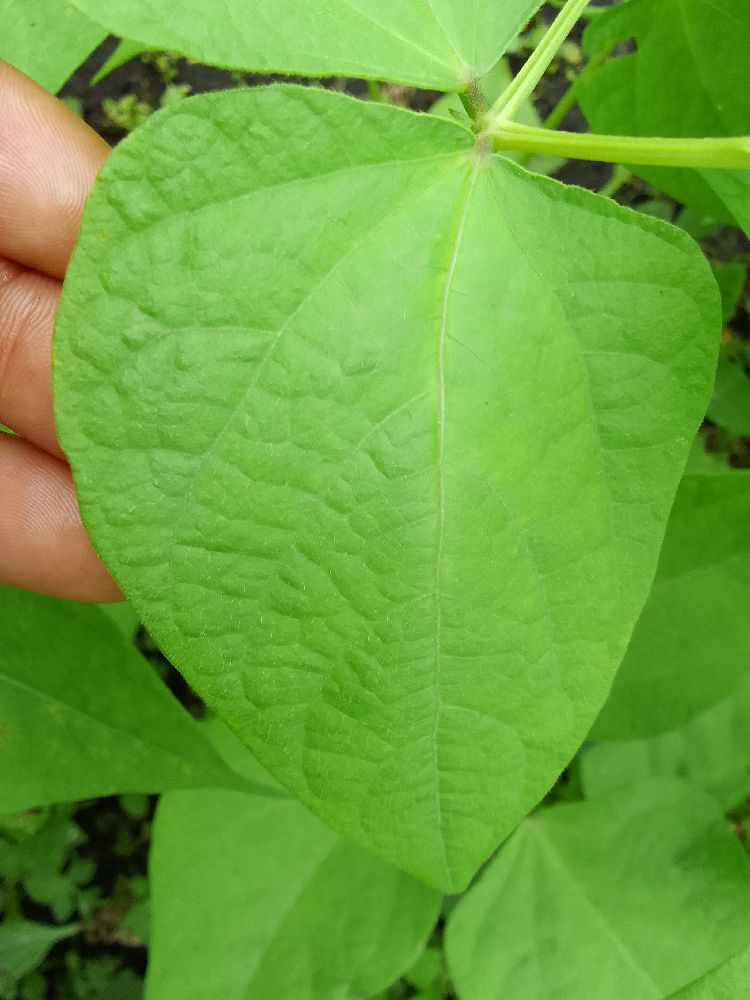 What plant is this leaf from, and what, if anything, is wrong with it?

common bean, healthy
